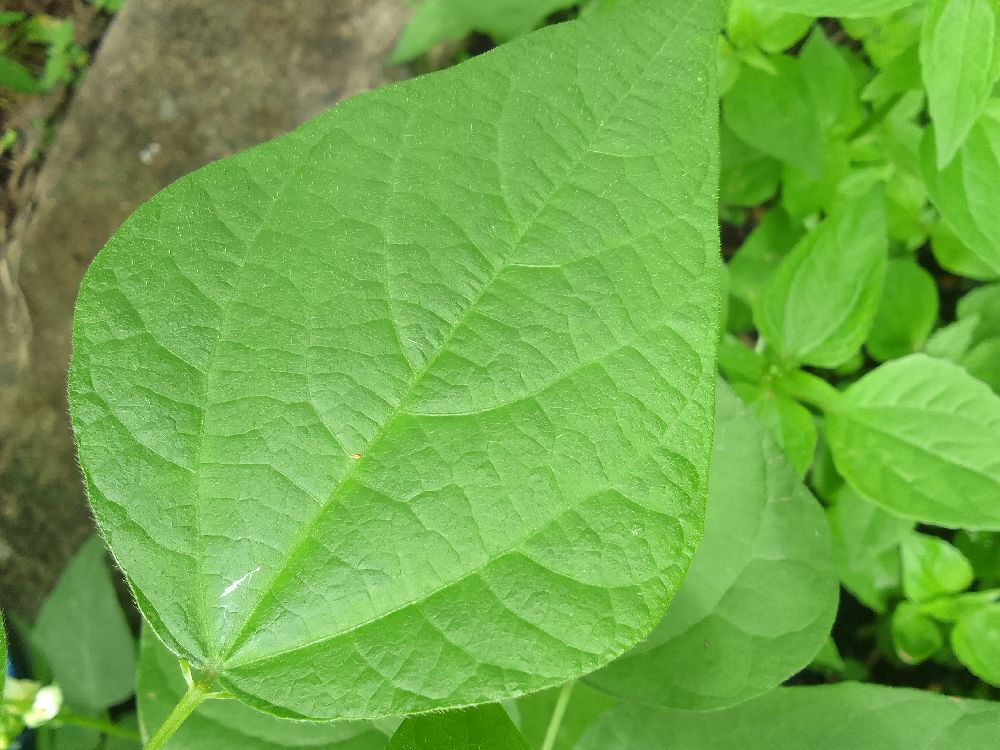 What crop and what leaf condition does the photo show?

common bean, healthy
